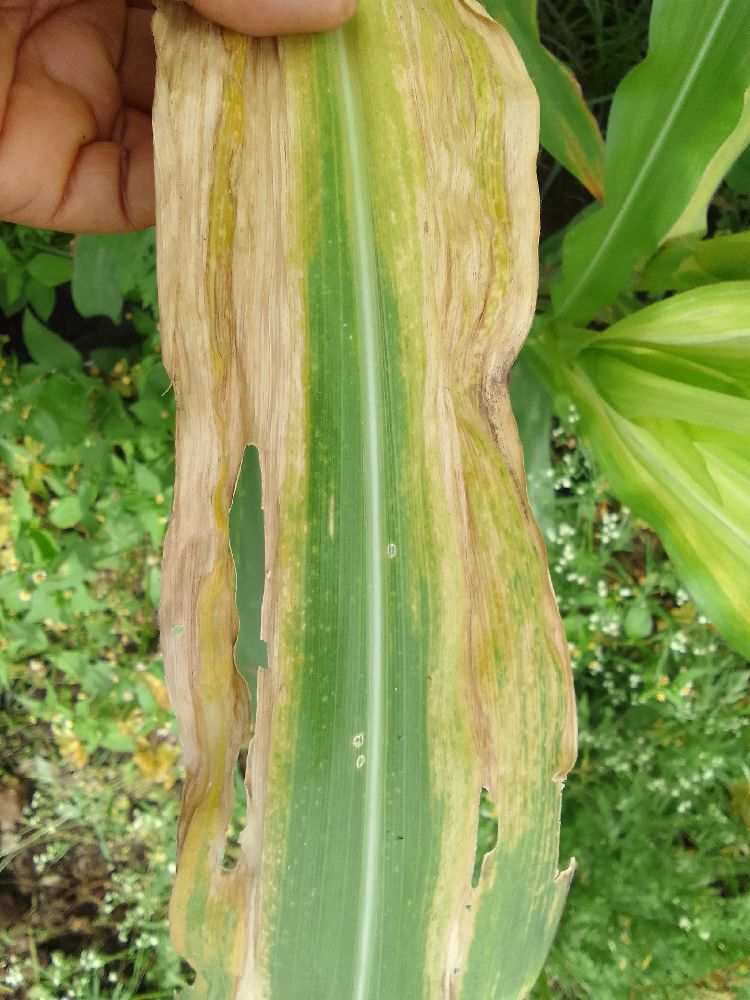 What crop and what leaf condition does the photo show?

maize, maize lethal necrosis
